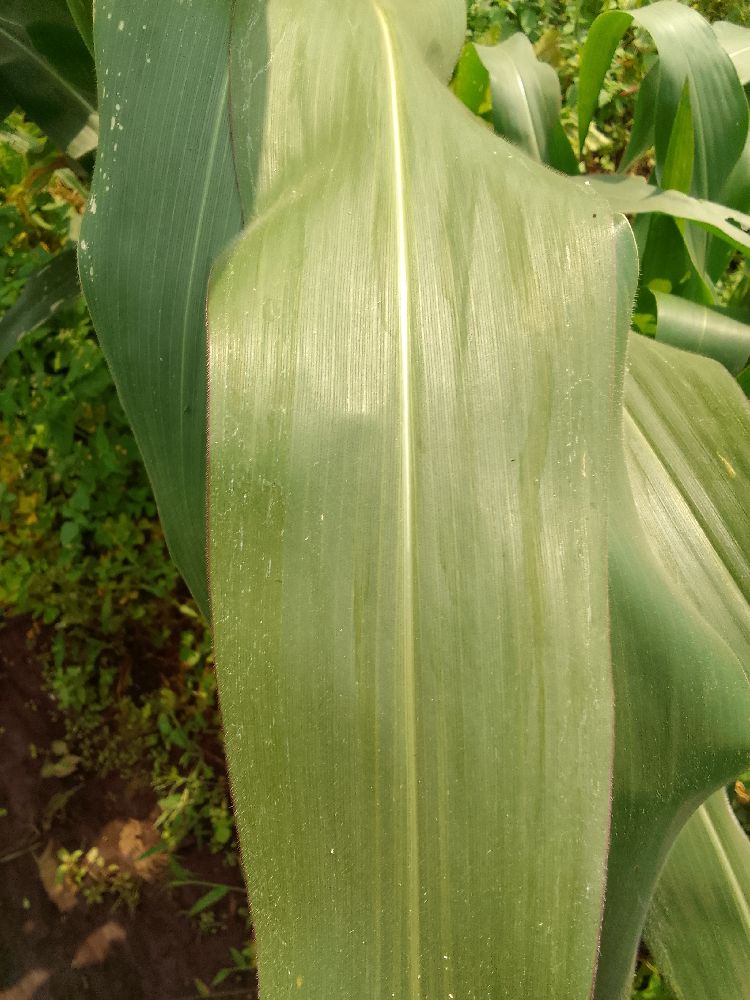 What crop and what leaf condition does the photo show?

maize, healthy
